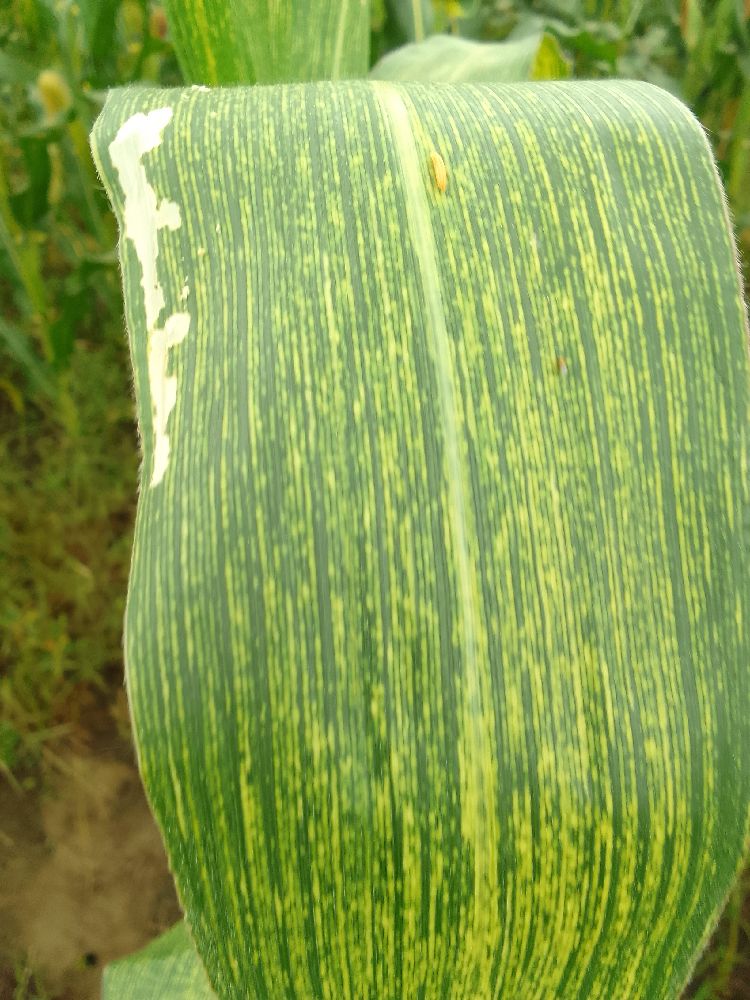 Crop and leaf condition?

maize, maize streak virus
